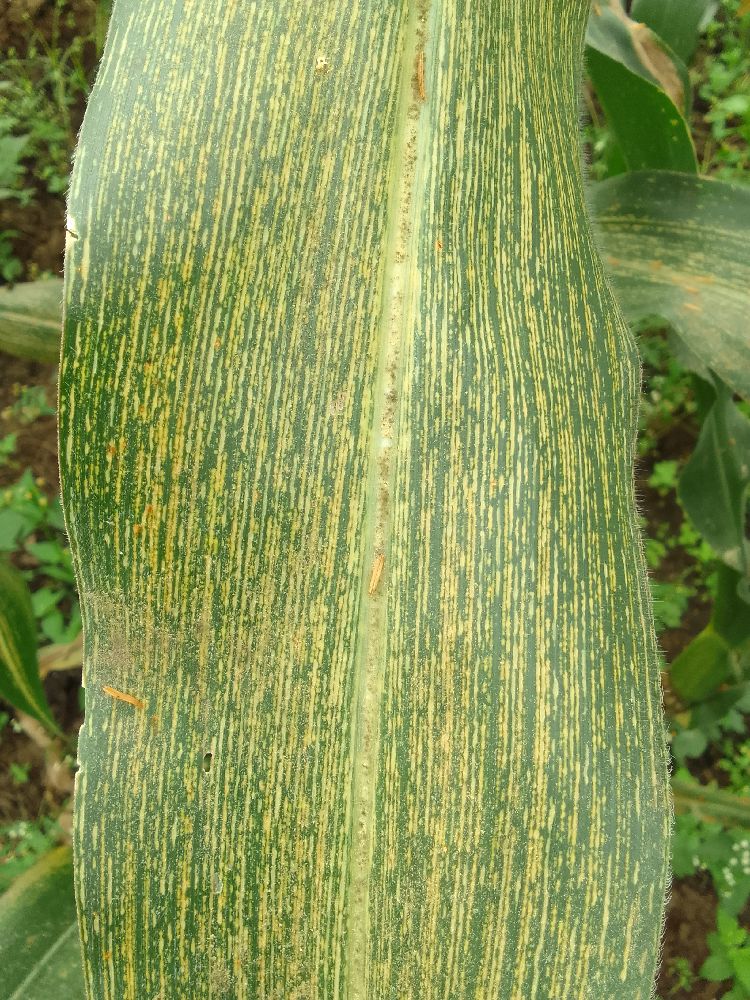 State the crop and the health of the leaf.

maize, maize streak virus
